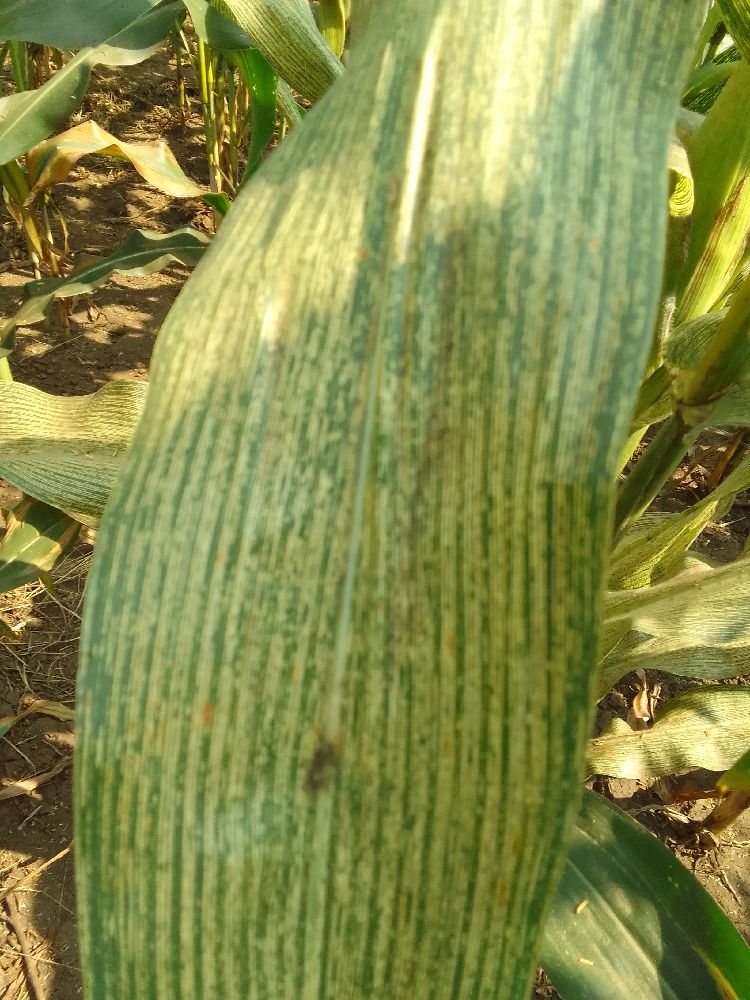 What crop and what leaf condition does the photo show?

maize, maize streak virus
